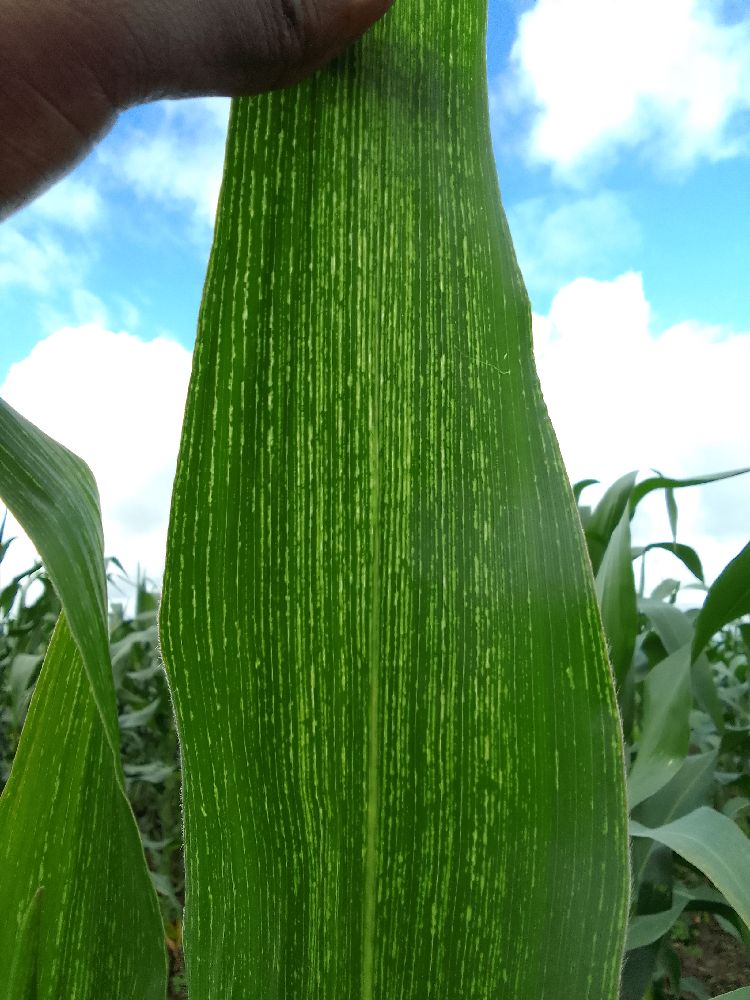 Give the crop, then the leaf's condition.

maize, maize streak virus
